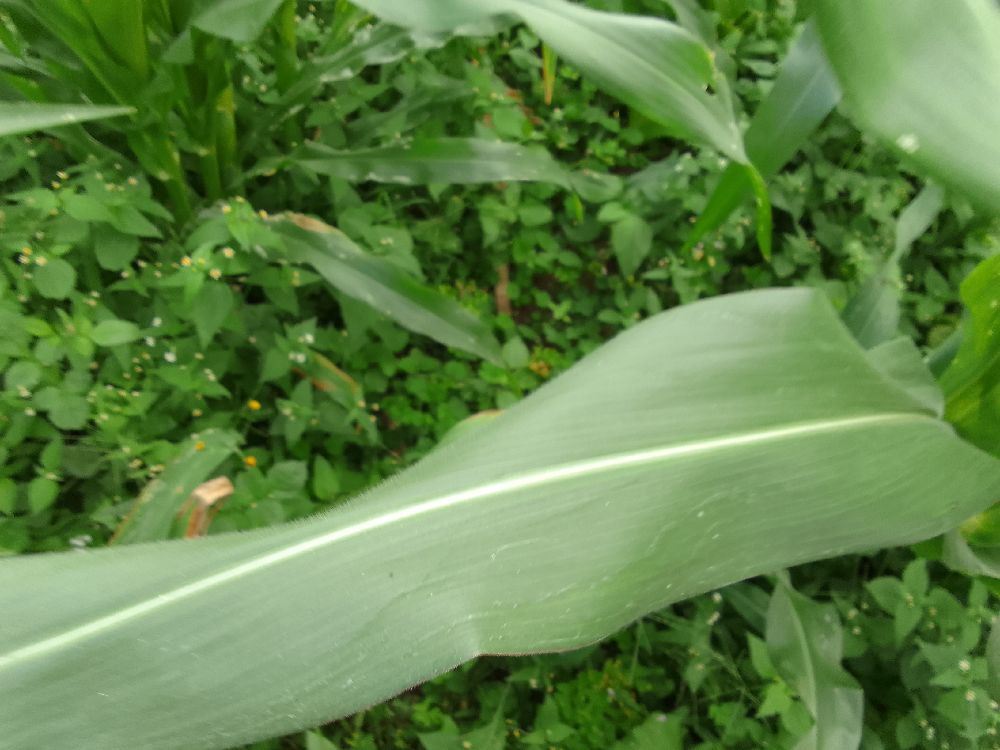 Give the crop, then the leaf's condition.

maize, healthy
